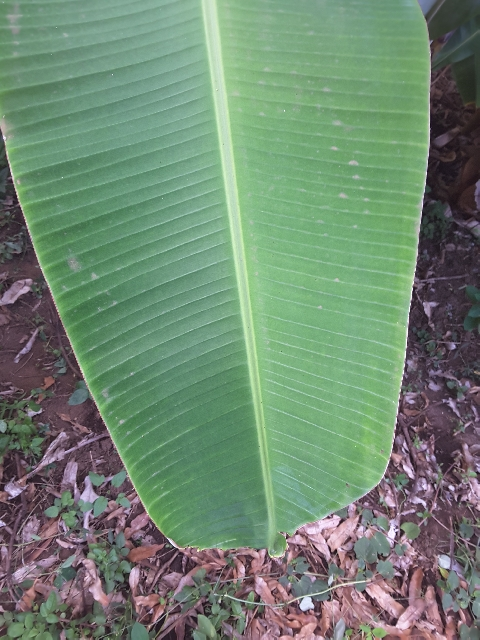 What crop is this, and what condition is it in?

banana, healthy
